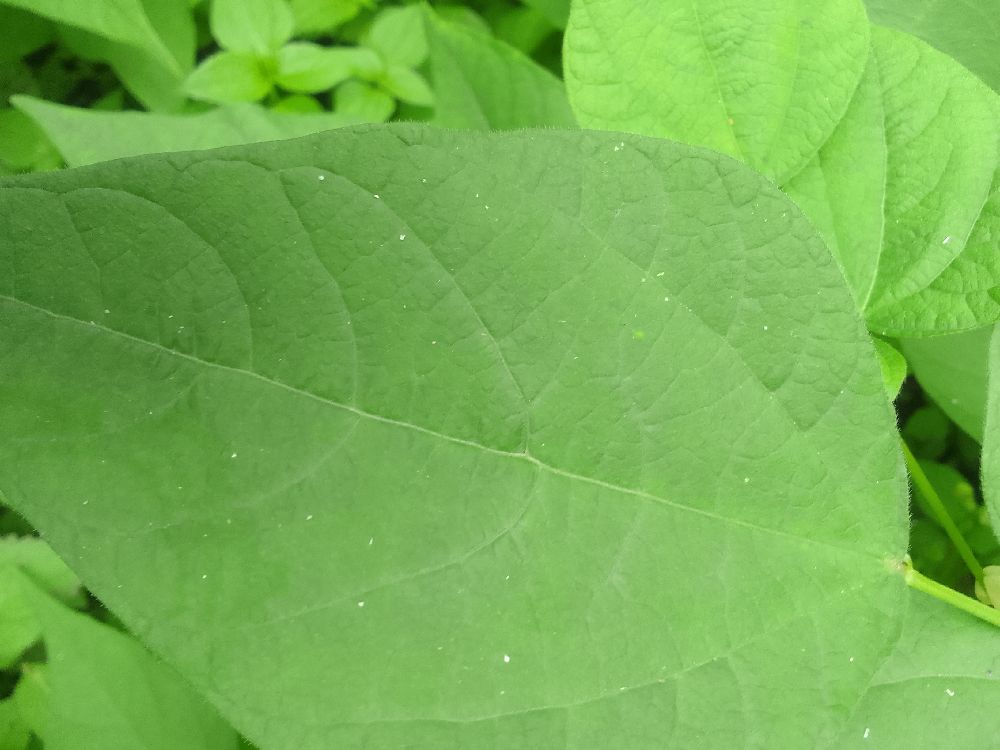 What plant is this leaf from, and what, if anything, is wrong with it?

common bean, healthy
